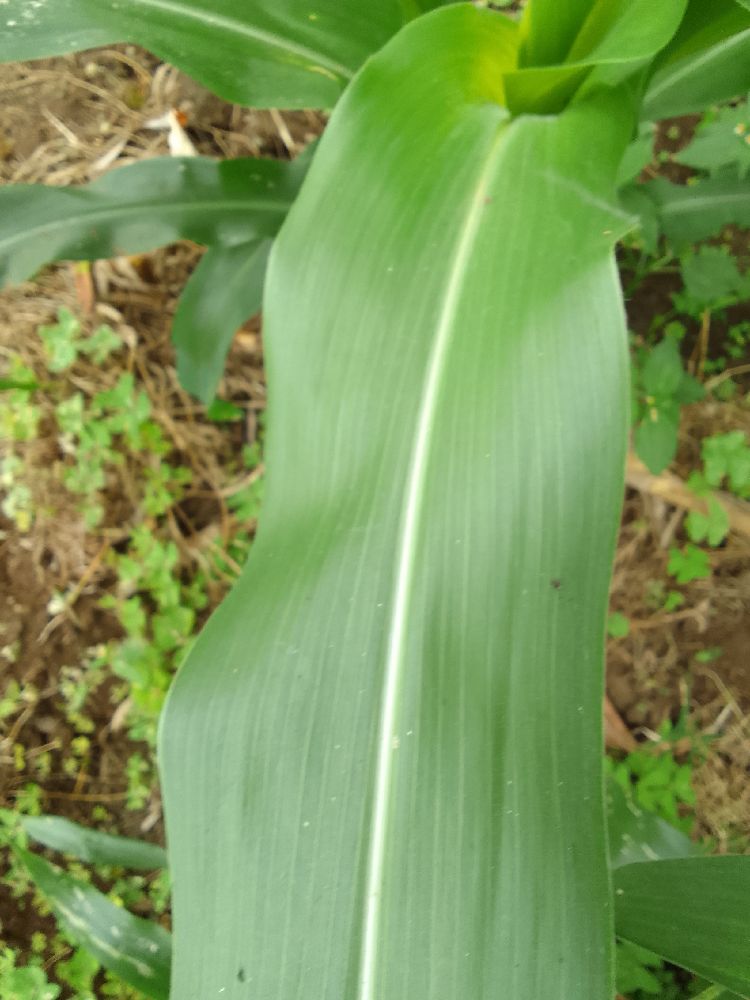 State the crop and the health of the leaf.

maize, healthy
